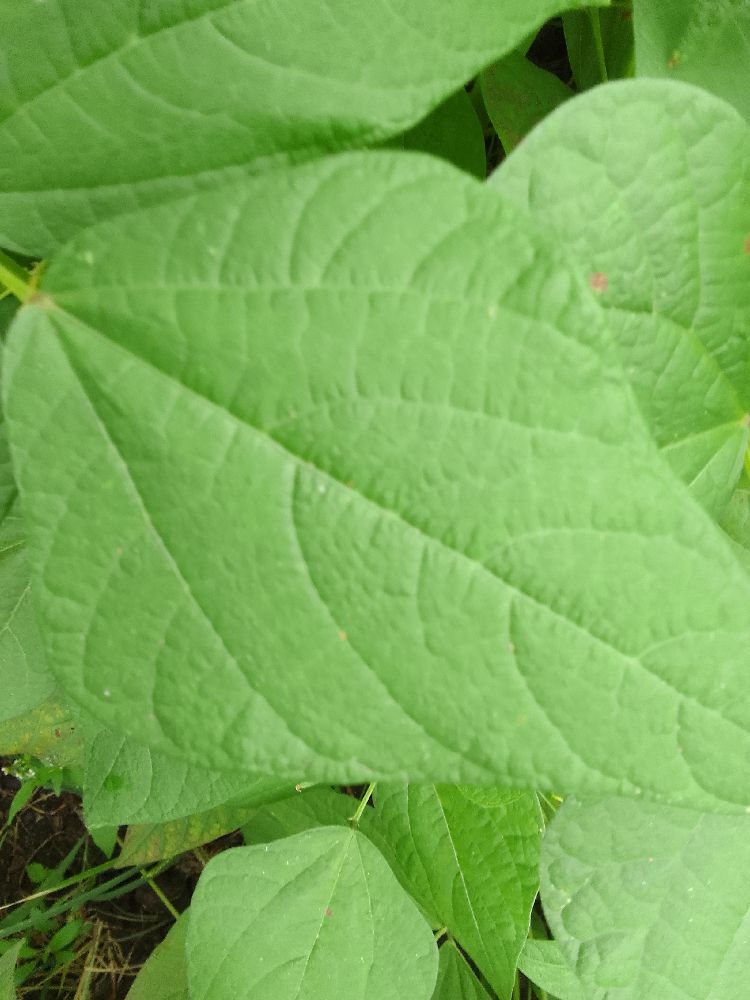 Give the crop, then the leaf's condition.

common bean, healthy
